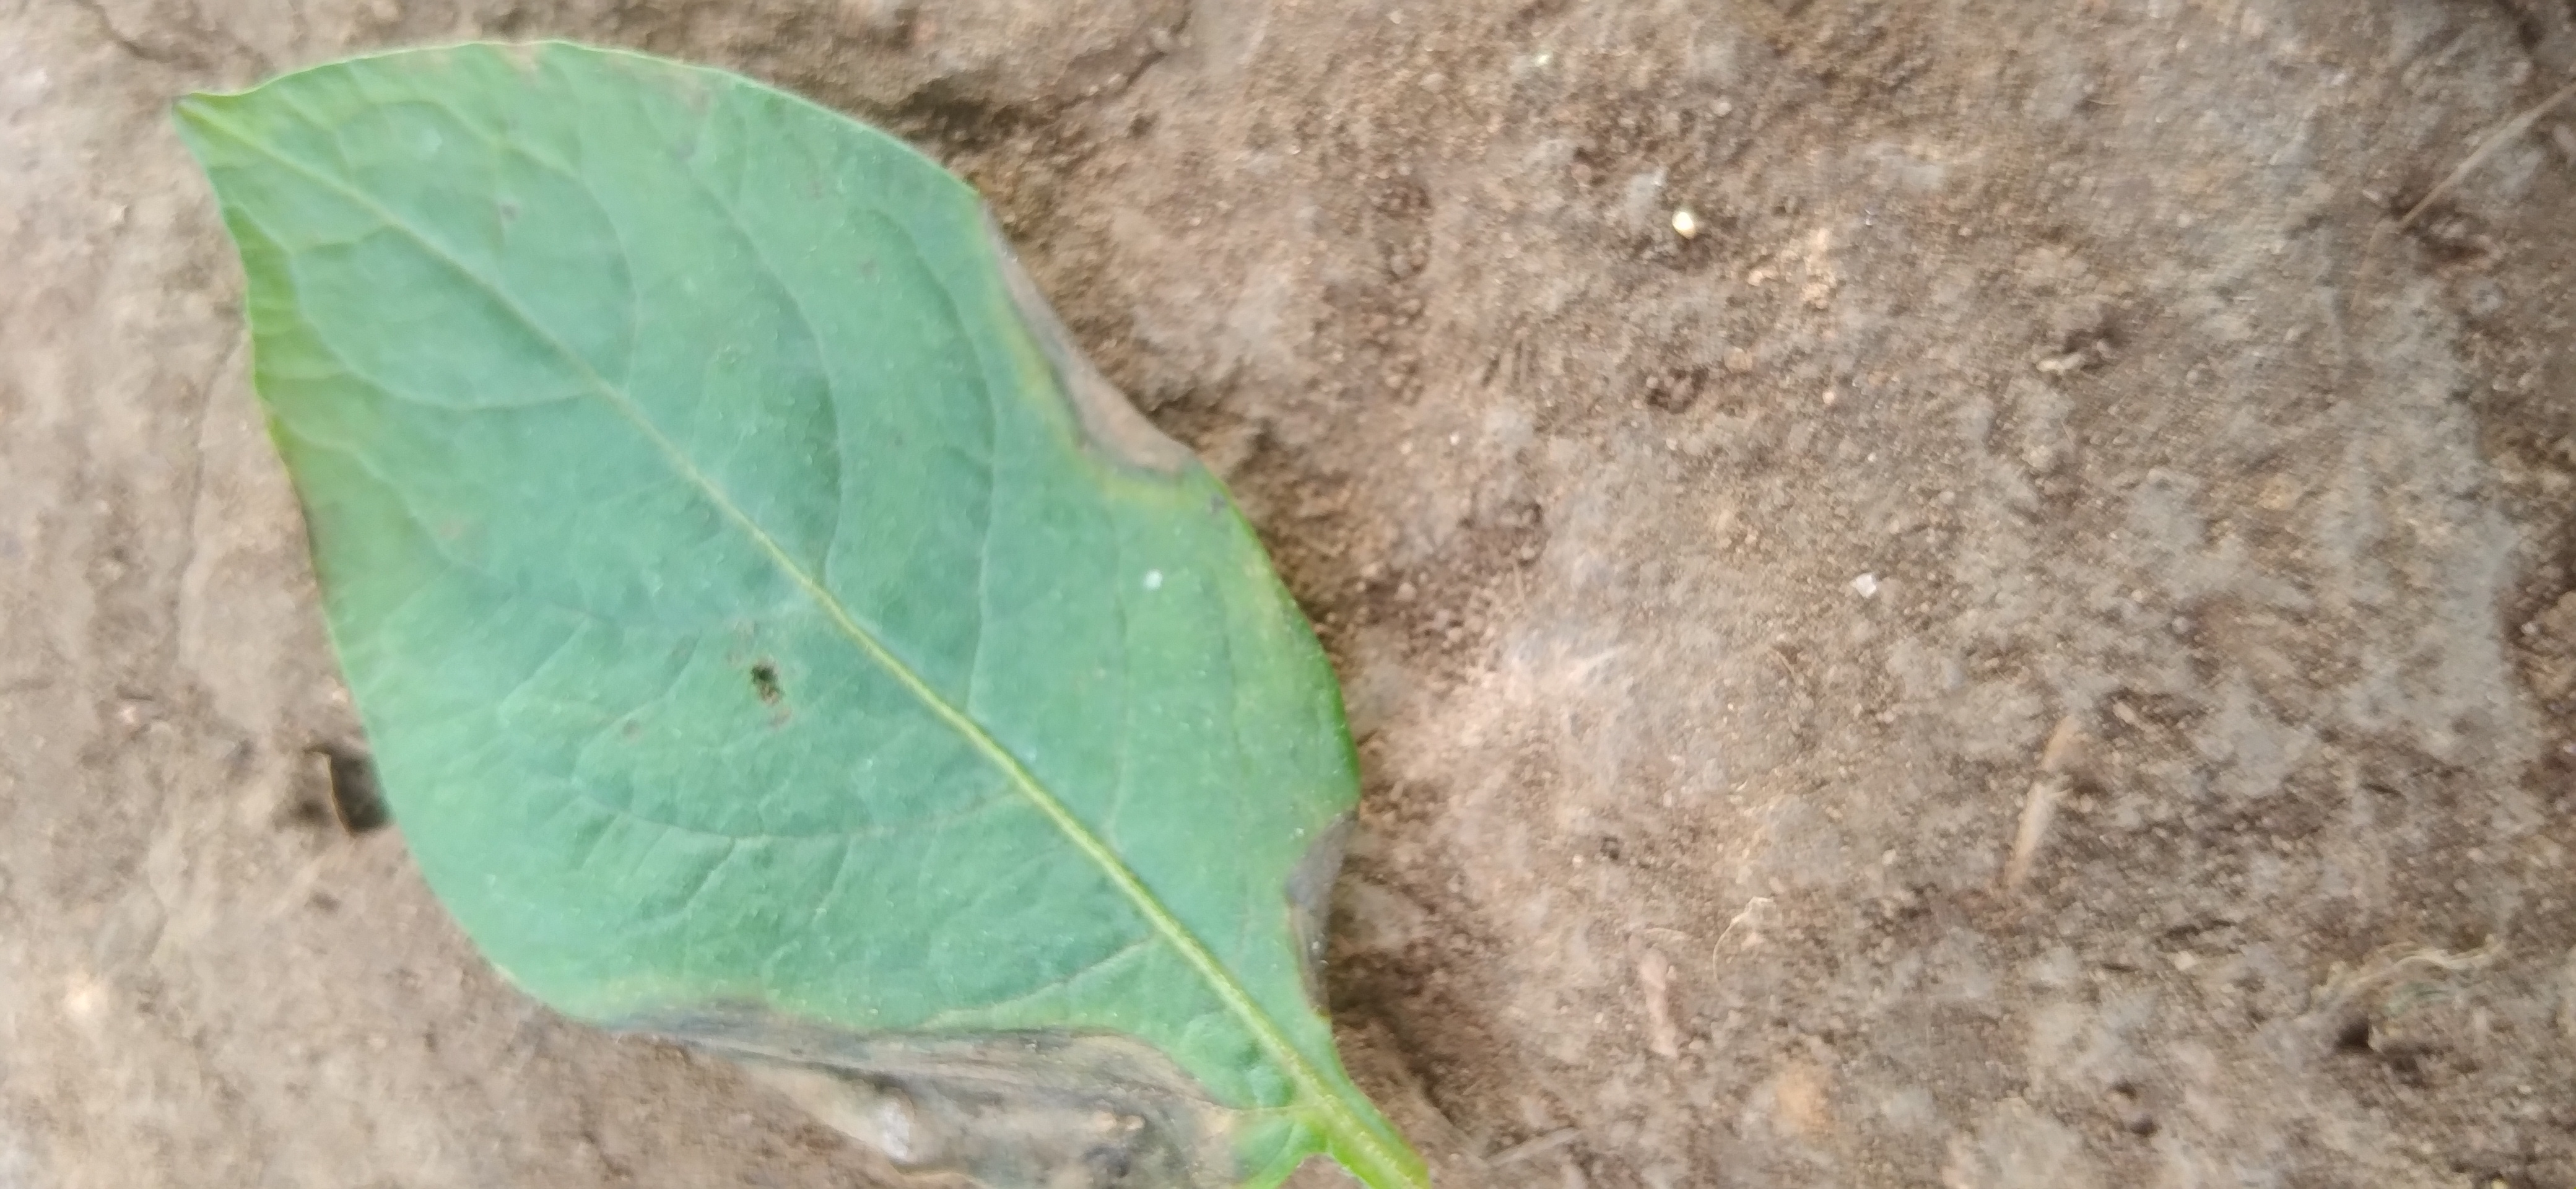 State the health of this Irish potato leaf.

early blight
